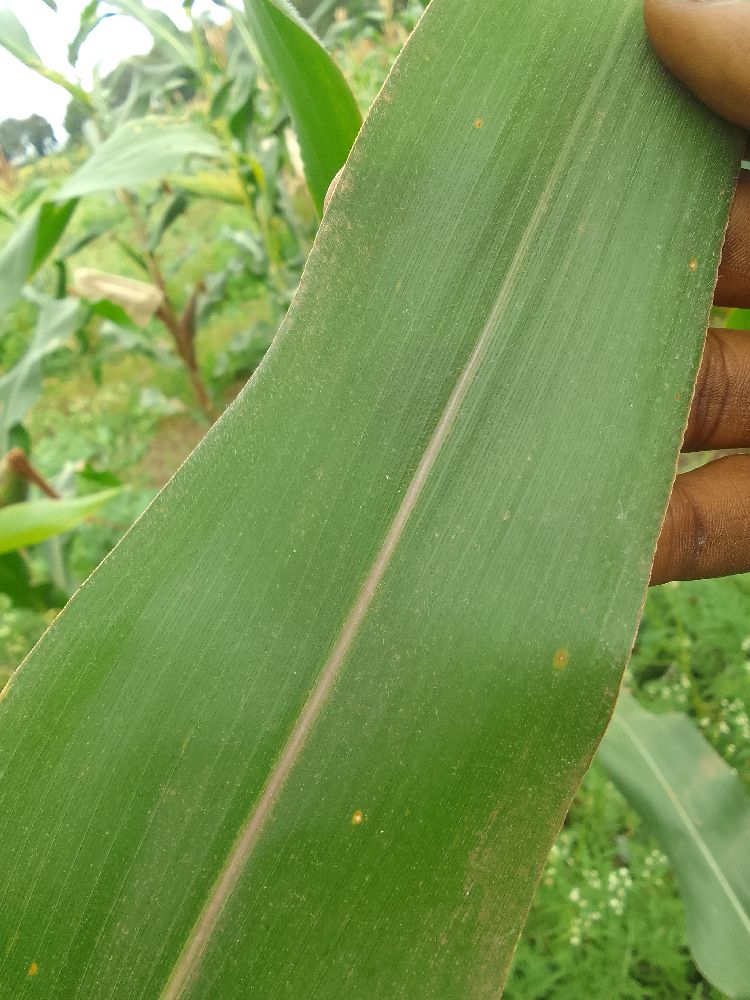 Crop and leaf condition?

maize, healthy
